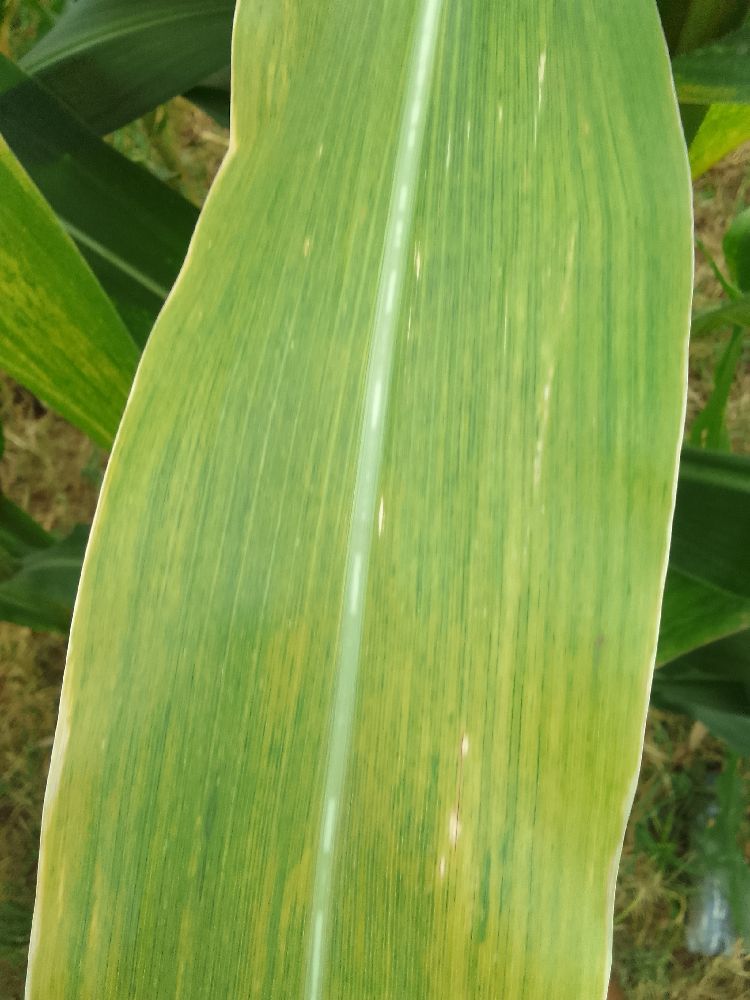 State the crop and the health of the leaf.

maize, maize lethal necrosis
